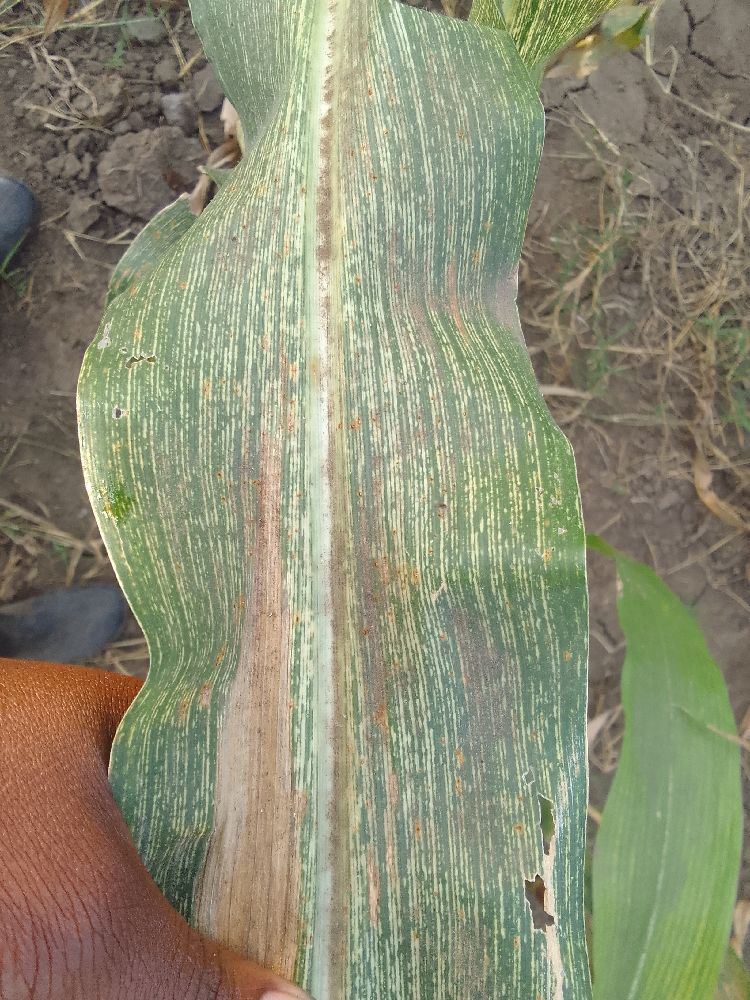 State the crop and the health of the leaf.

maize, maize streak virus
